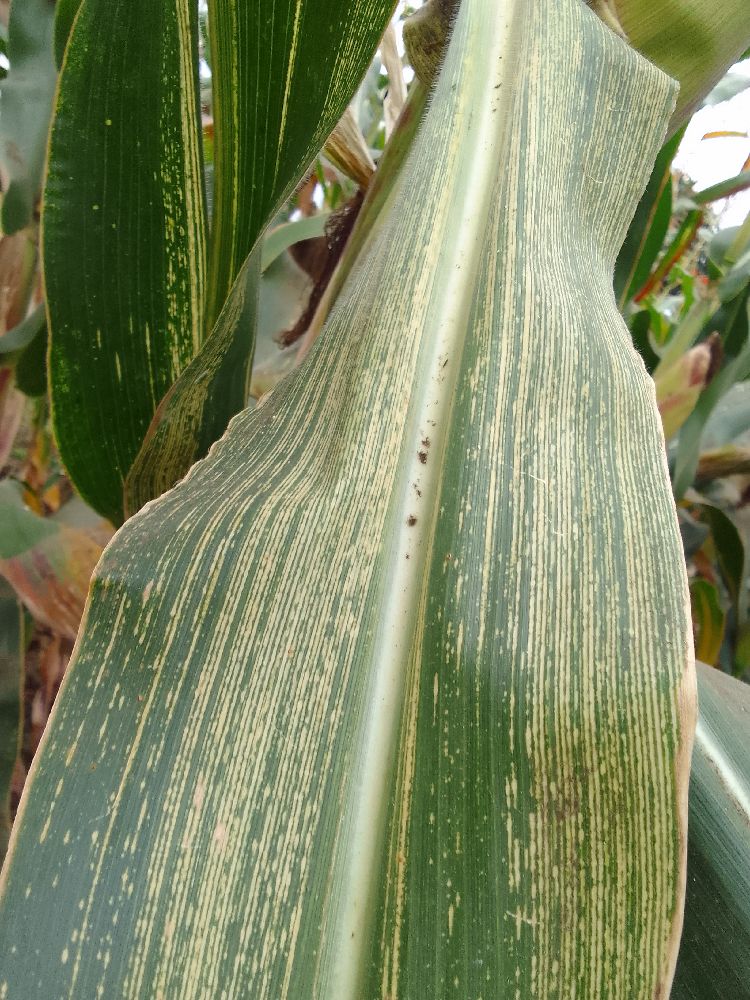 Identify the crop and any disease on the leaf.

maize, maize streak virus
